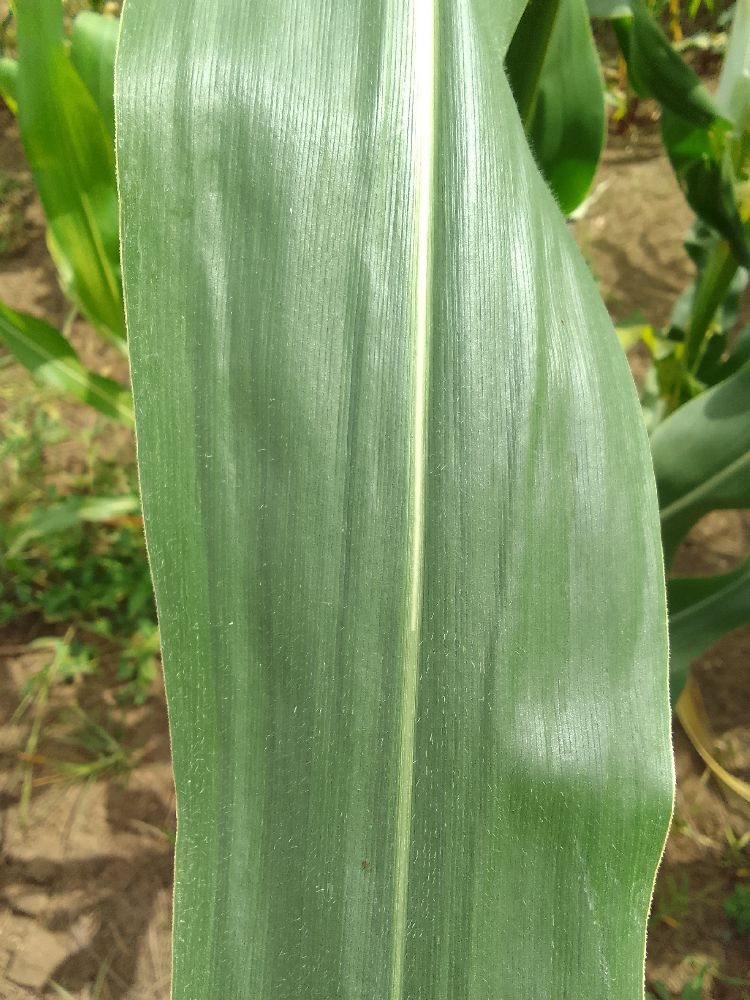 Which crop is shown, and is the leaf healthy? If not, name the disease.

maize, healthy
